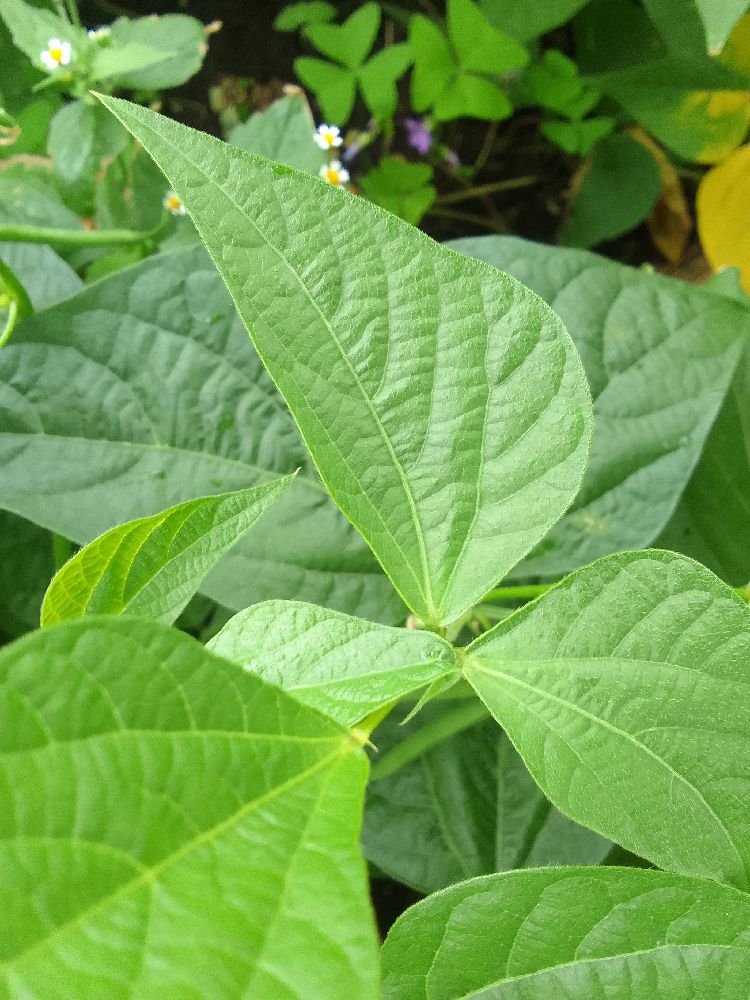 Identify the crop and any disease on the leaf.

common bean, healthy
